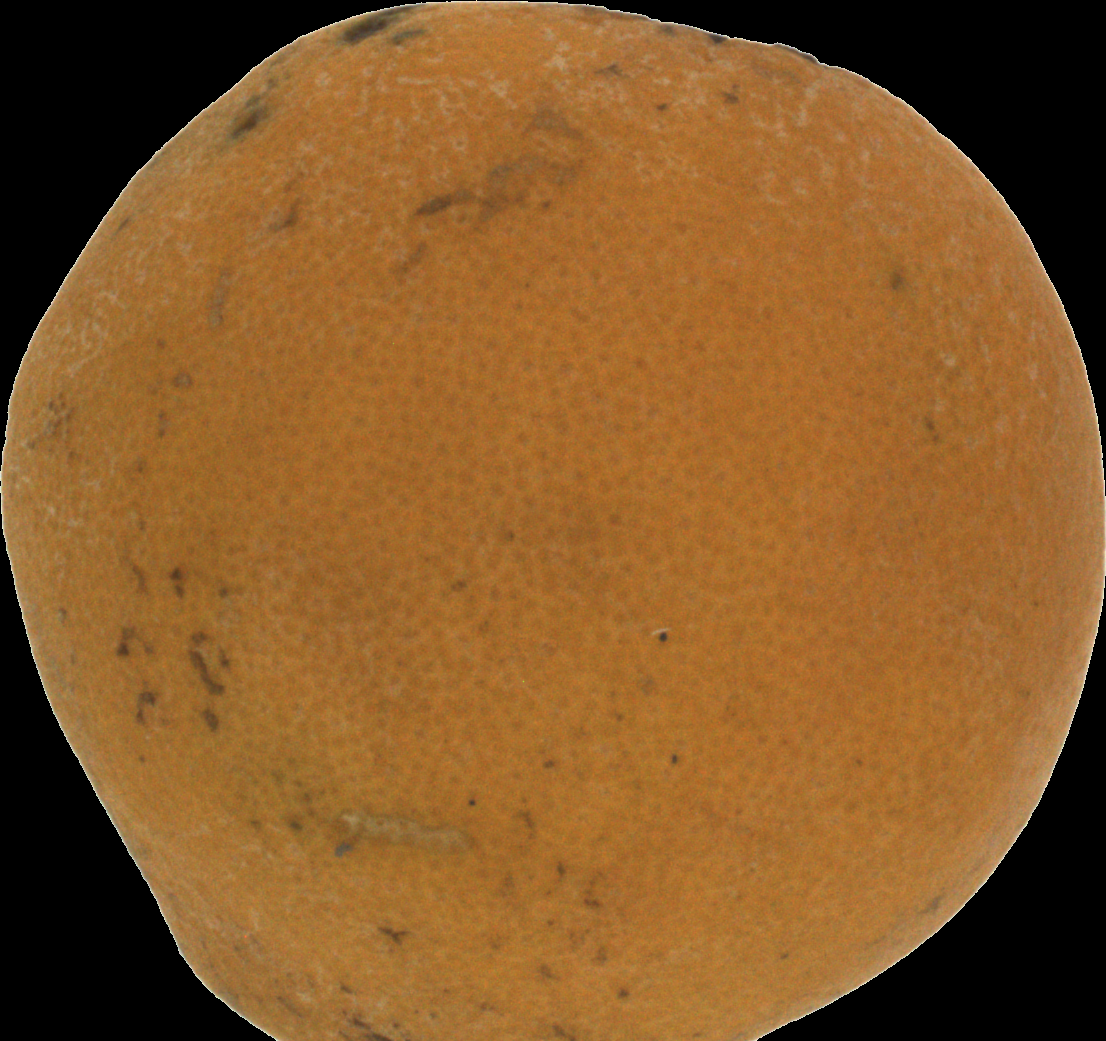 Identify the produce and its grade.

orange, bad
